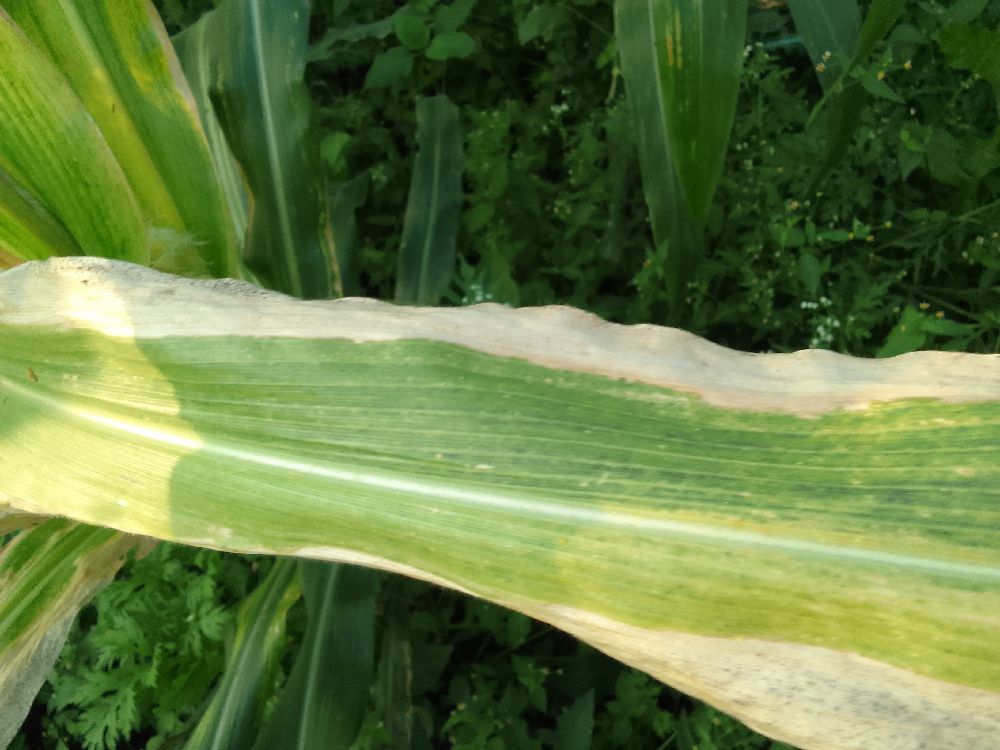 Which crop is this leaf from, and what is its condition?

maize, maize lethal necrosis
